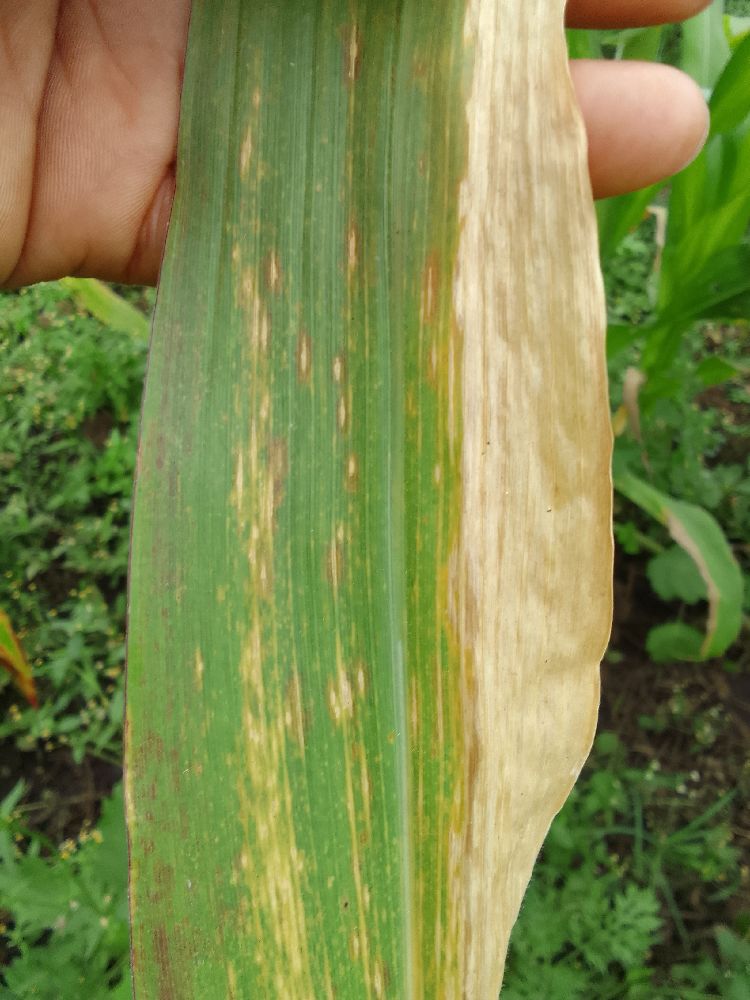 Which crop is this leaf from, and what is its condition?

maize, maize lethal necrosis
